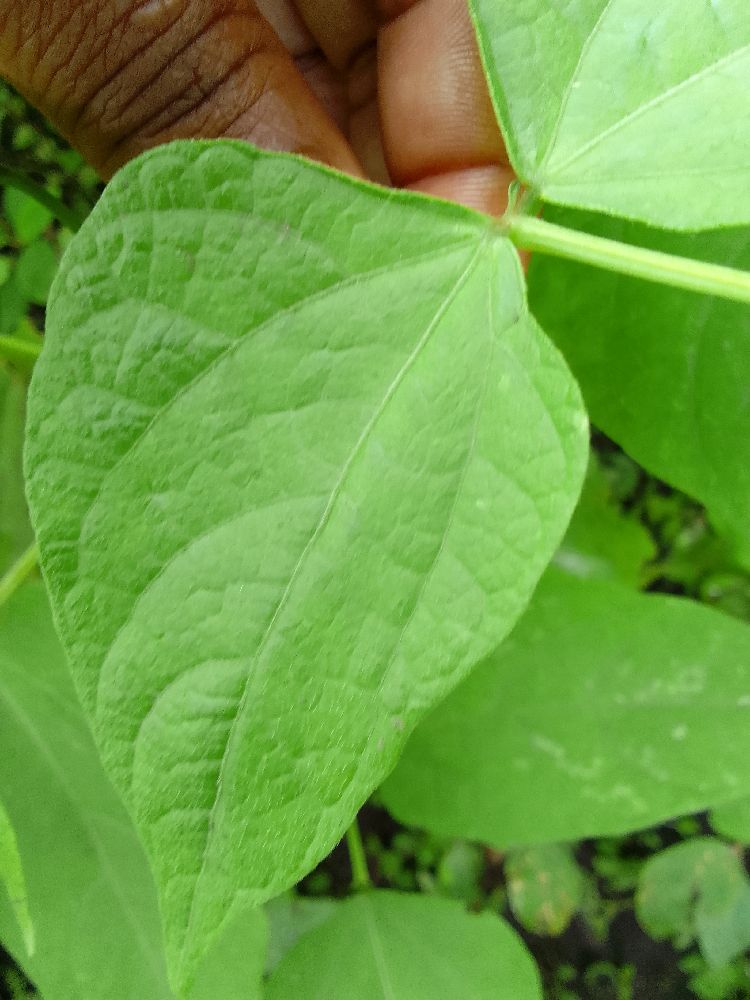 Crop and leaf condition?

common bean, healthy
